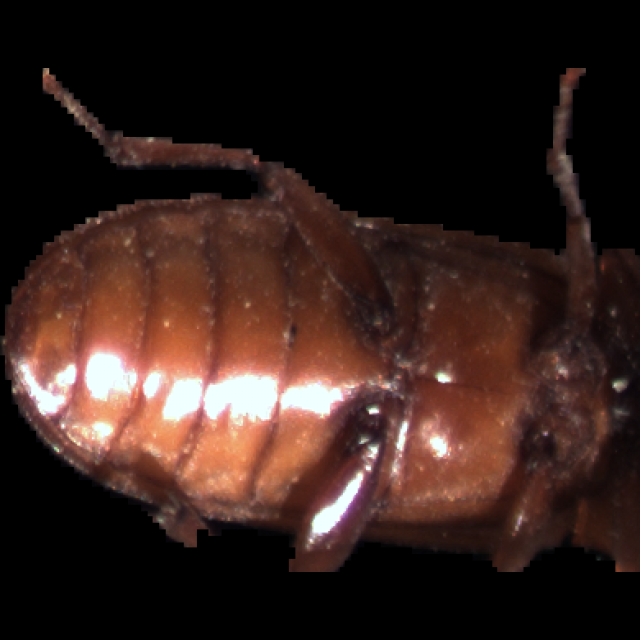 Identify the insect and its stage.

mealworm beetle
